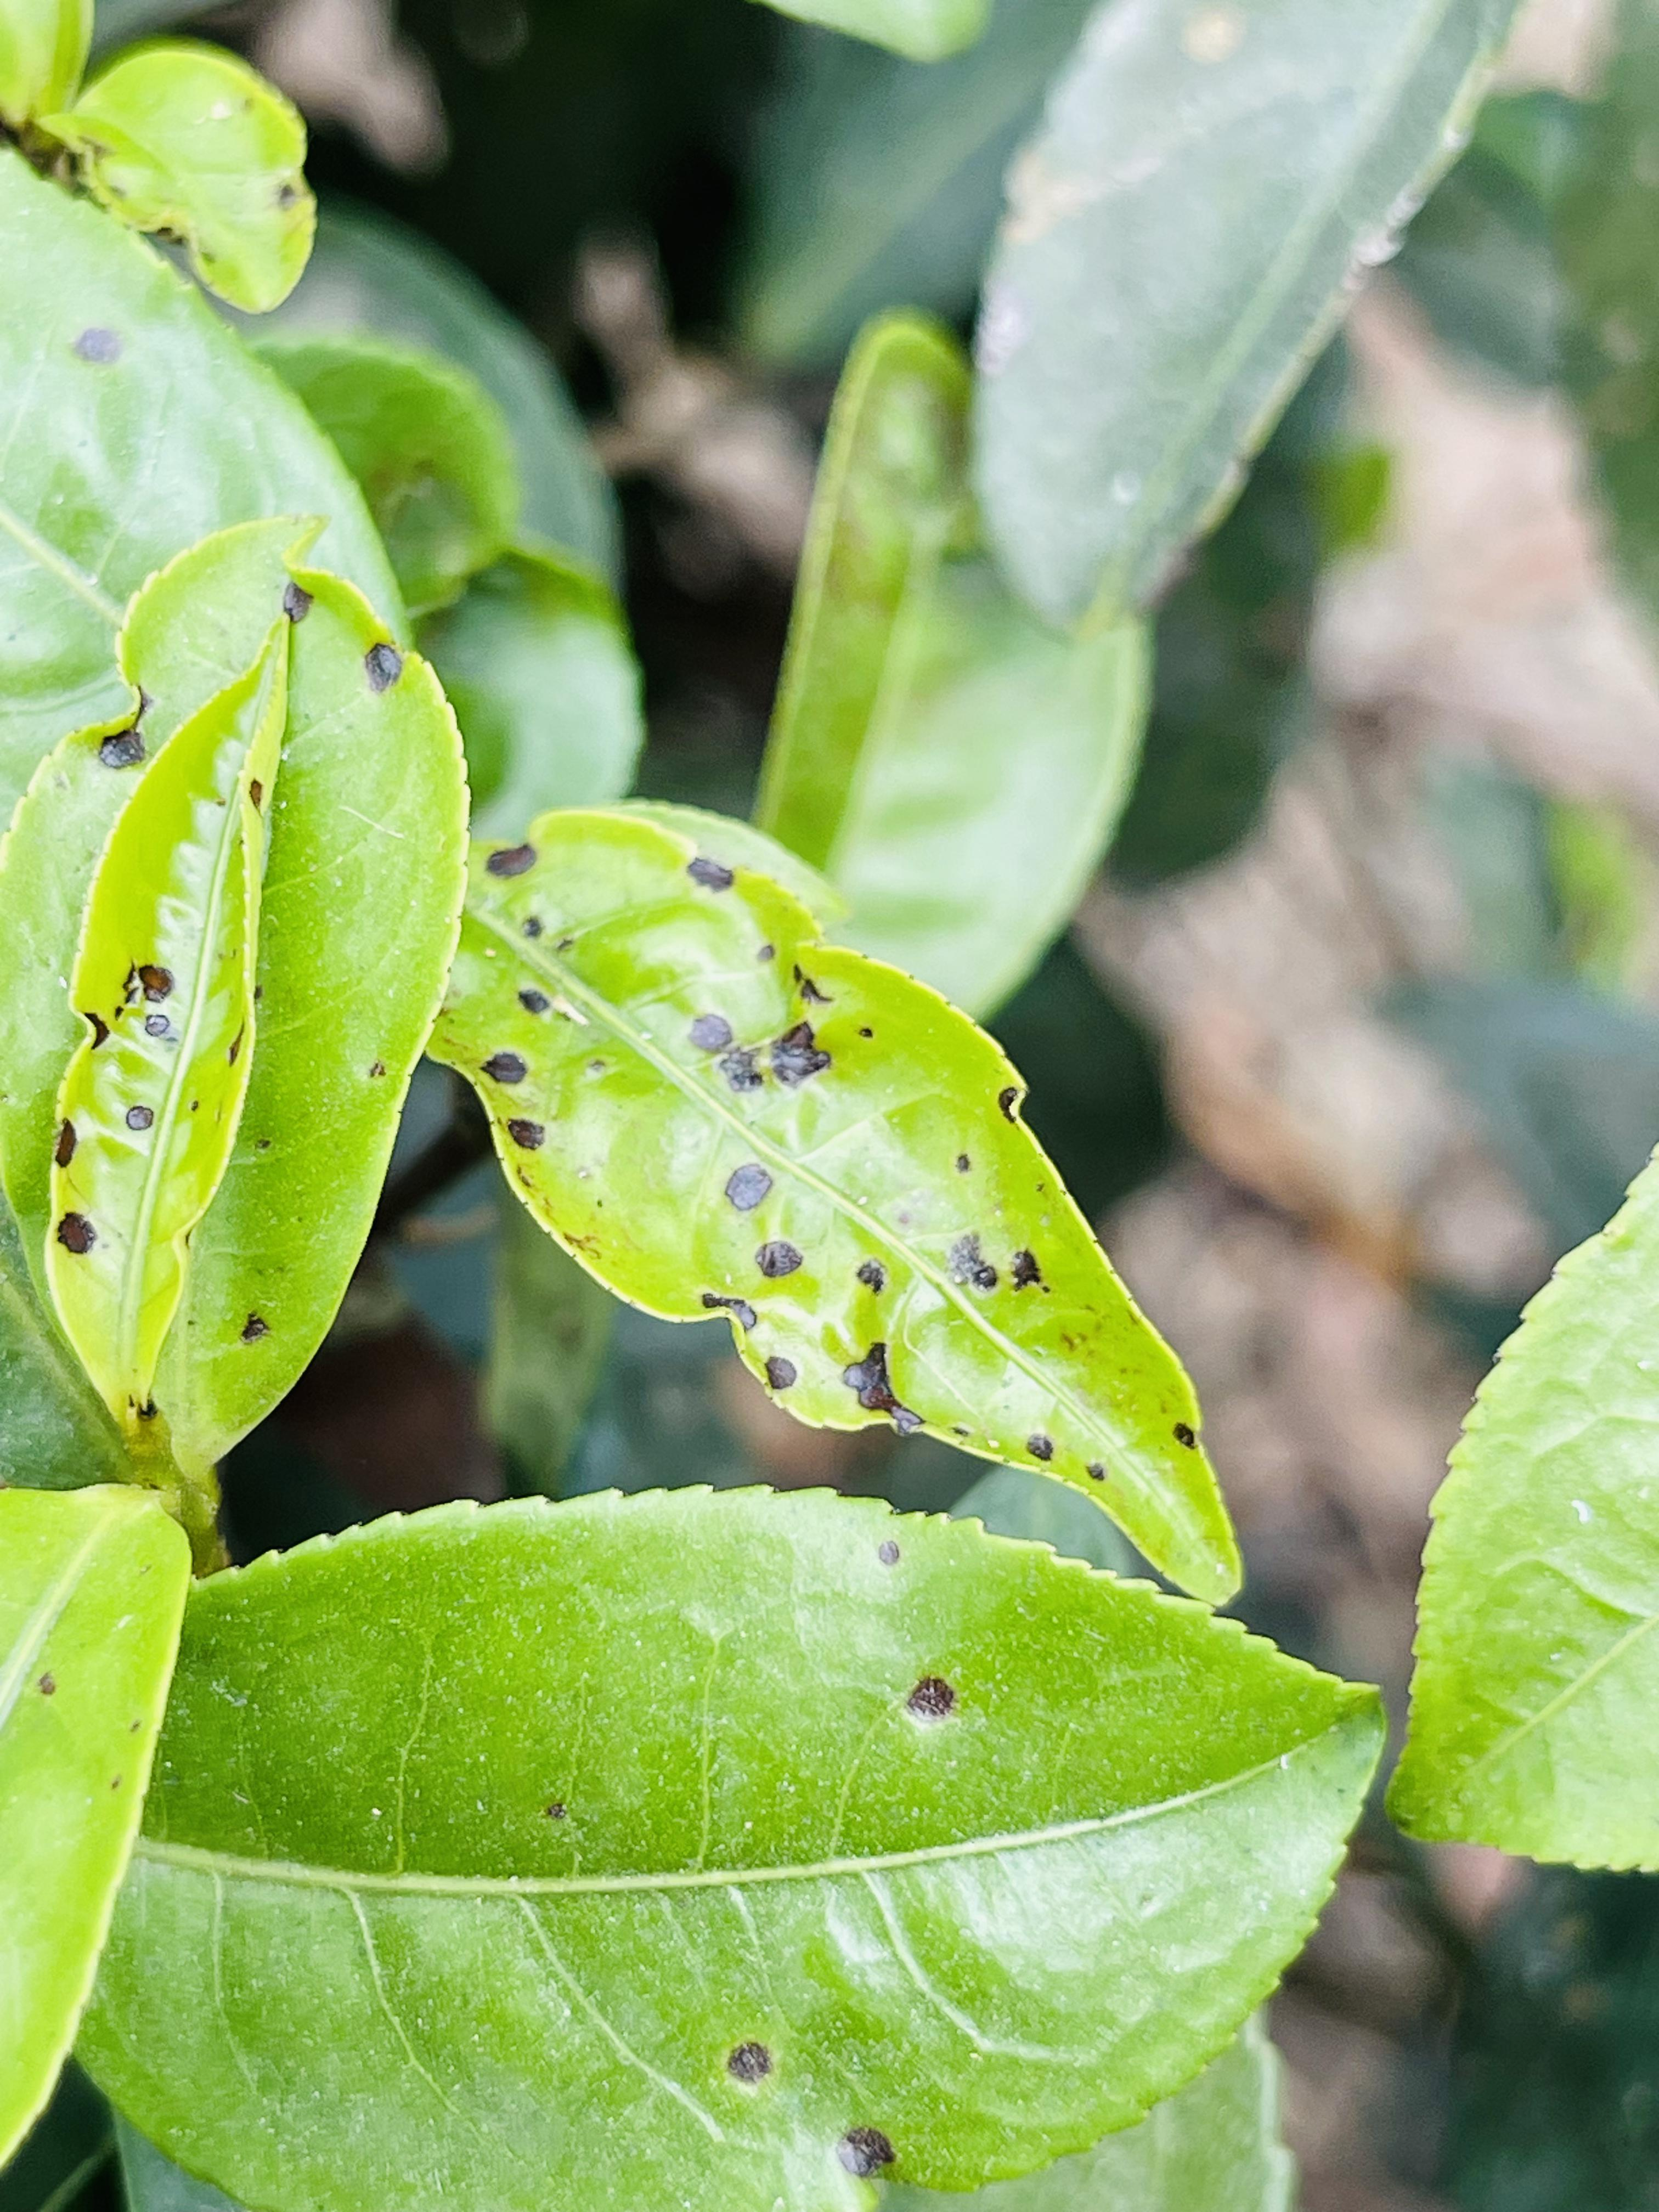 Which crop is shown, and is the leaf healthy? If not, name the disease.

tea, helopeltis
